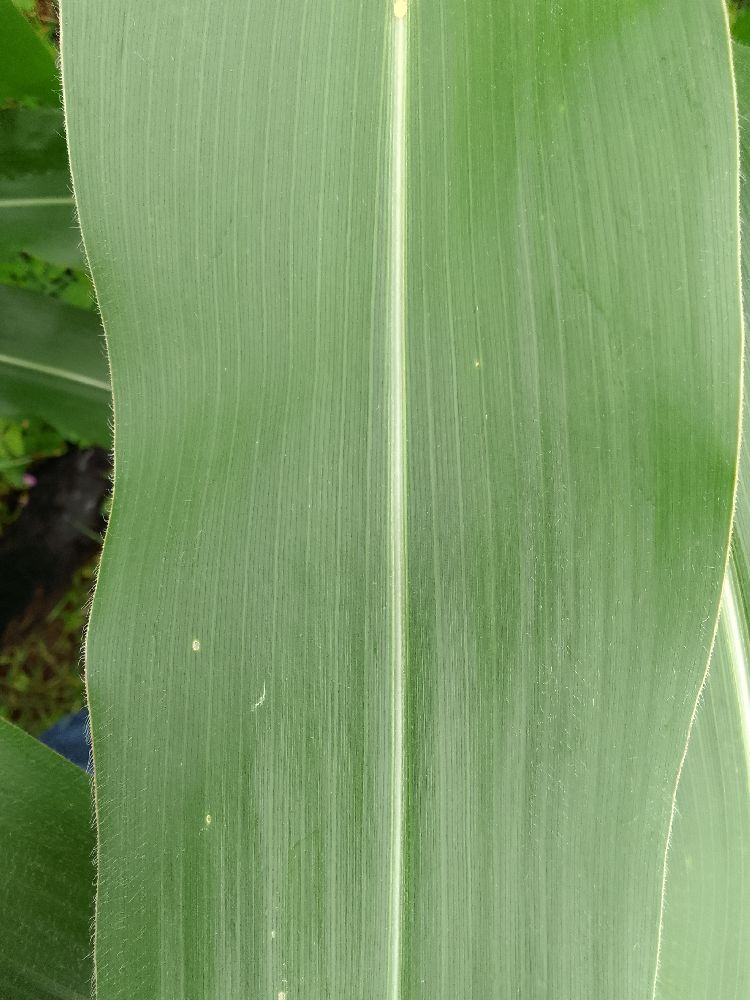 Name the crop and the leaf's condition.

maize, healthy
